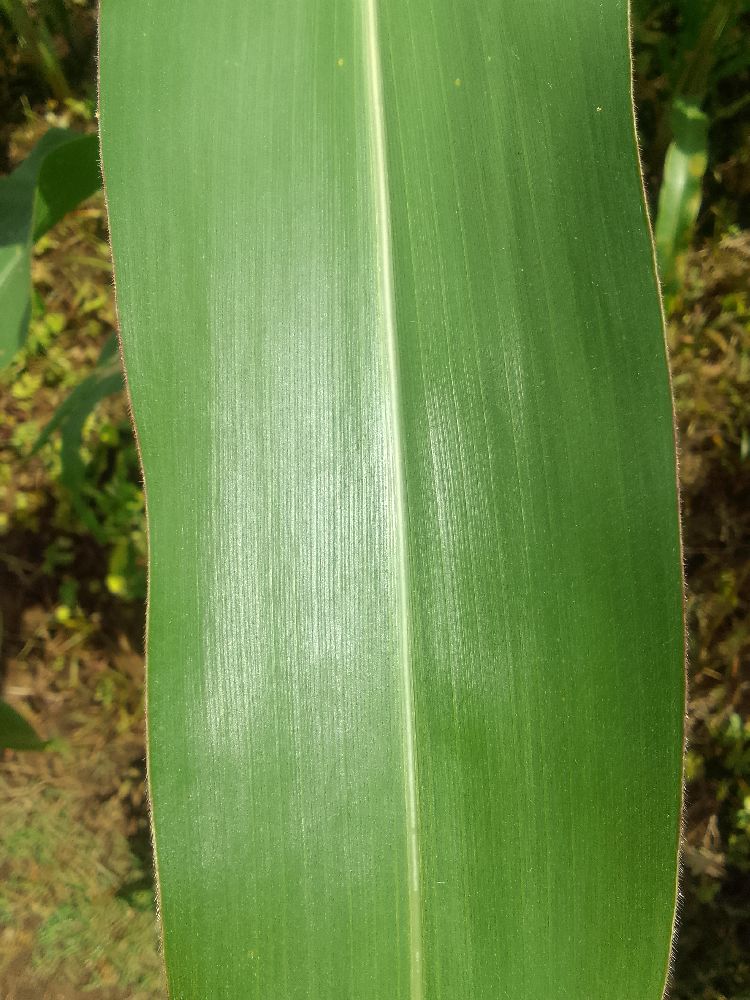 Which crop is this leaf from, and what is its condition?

maize, healthy
